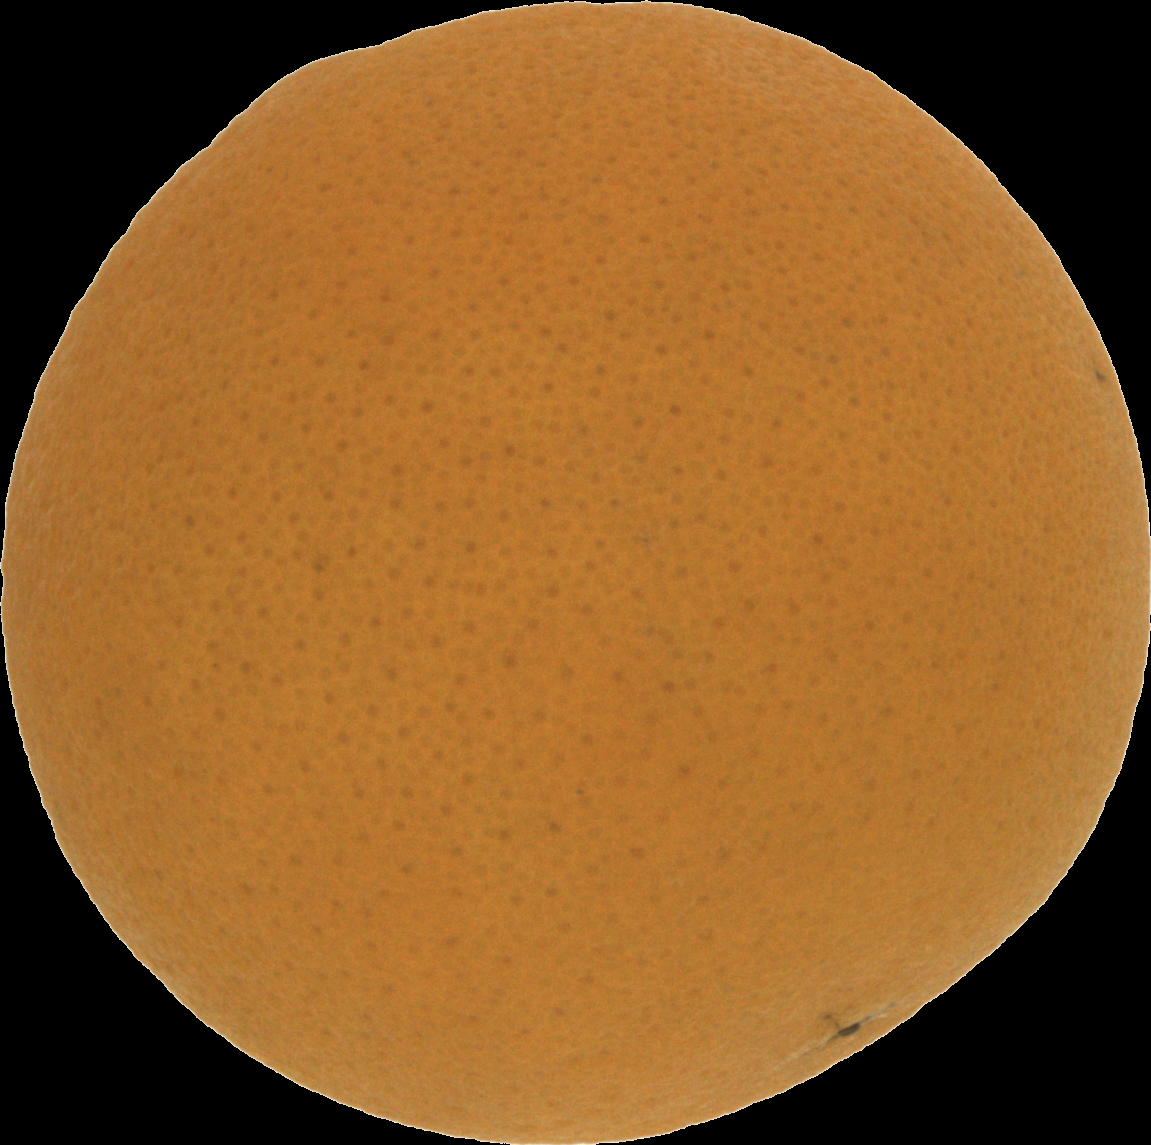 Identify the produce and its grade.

orange, good
